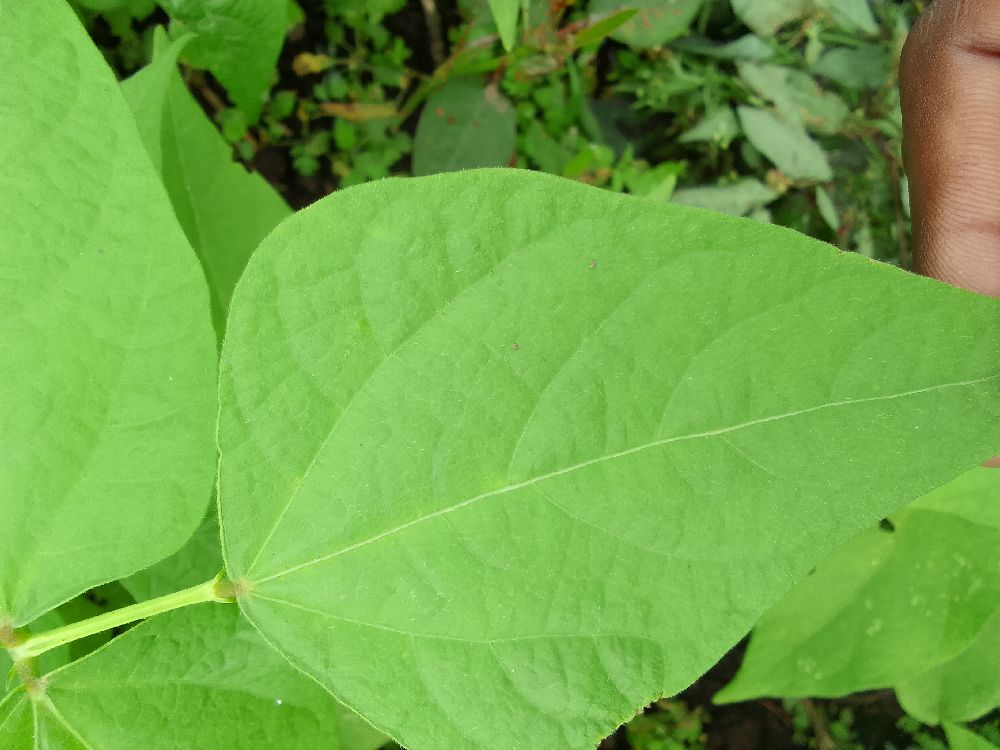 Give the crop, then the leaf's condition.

common bean, healthy
